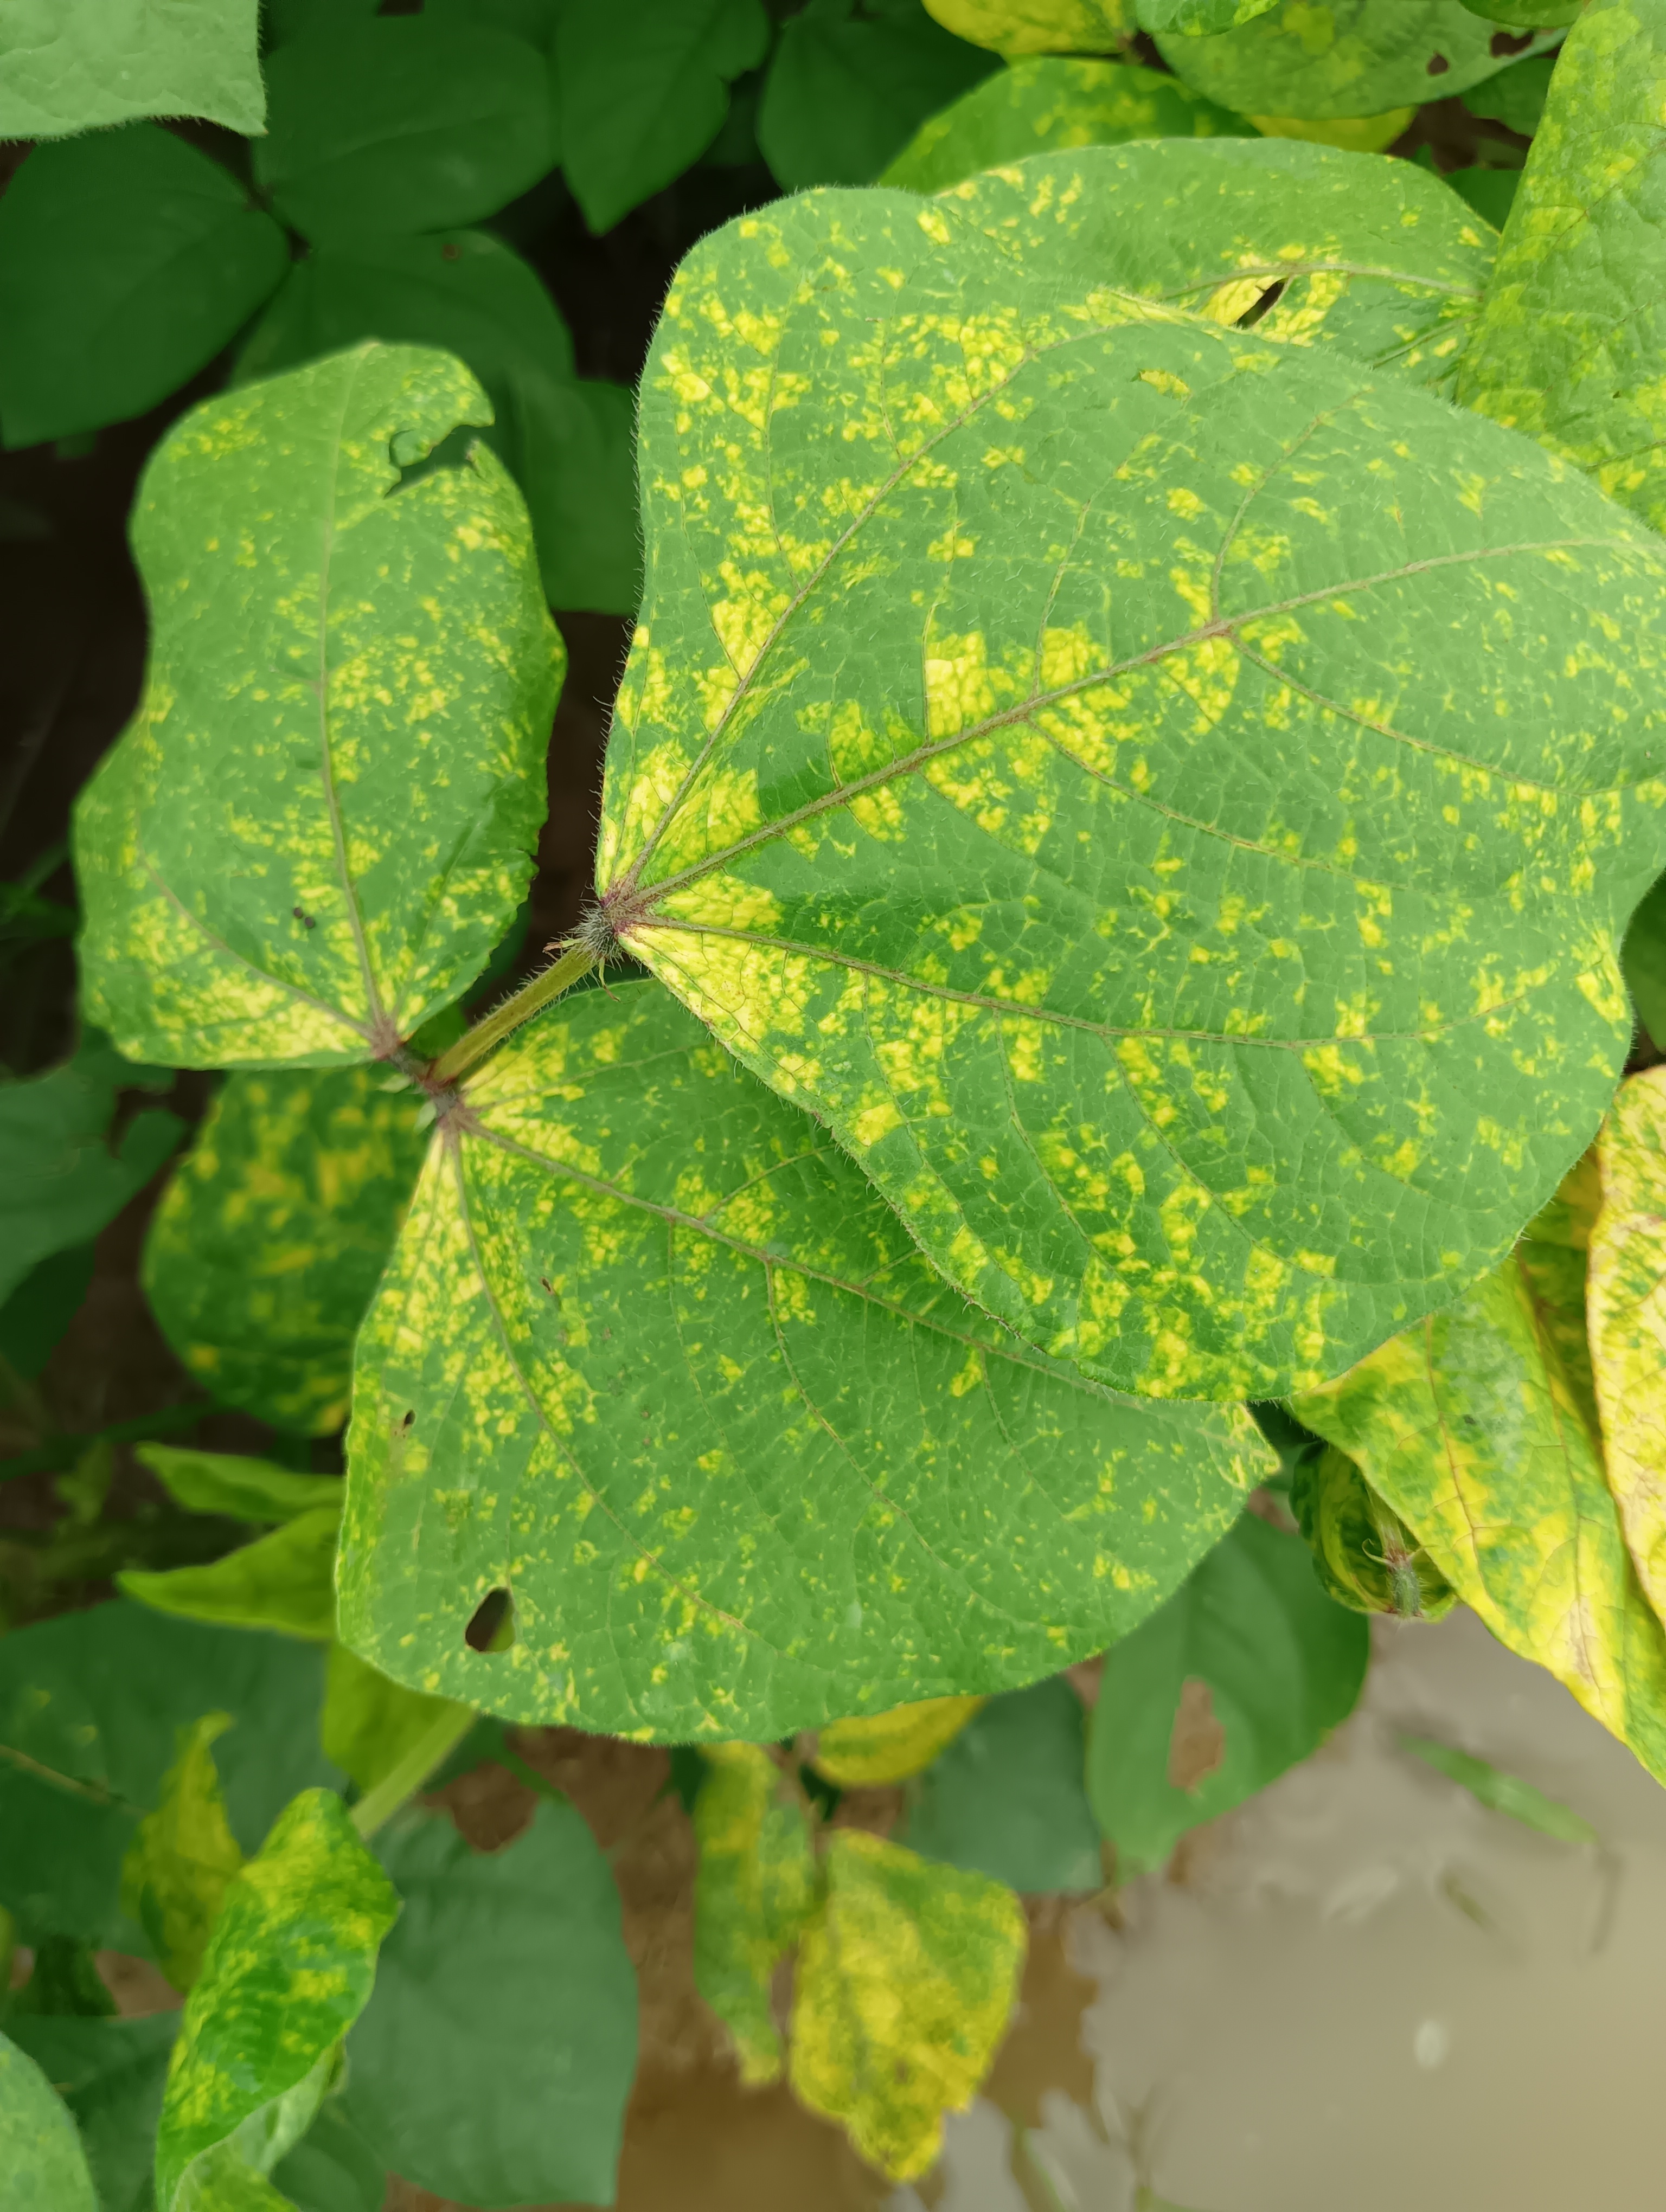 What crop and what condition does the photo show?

mungbean, yellow mosaic
